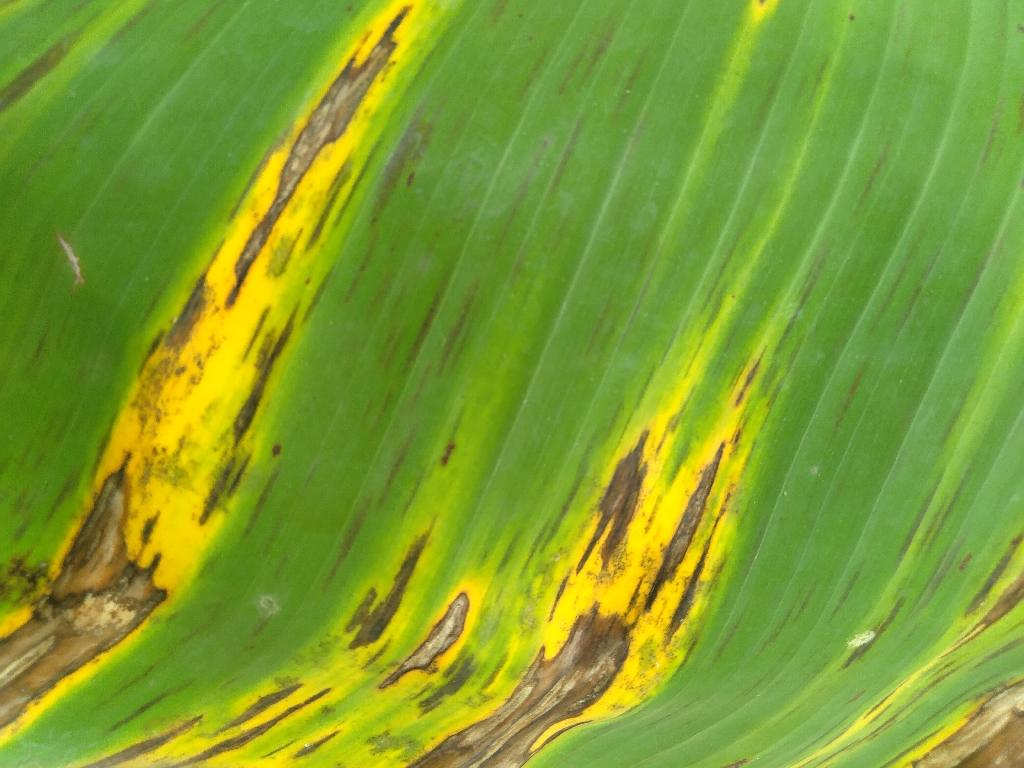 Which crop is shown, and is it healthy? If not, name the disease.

banana, black sigatoka
